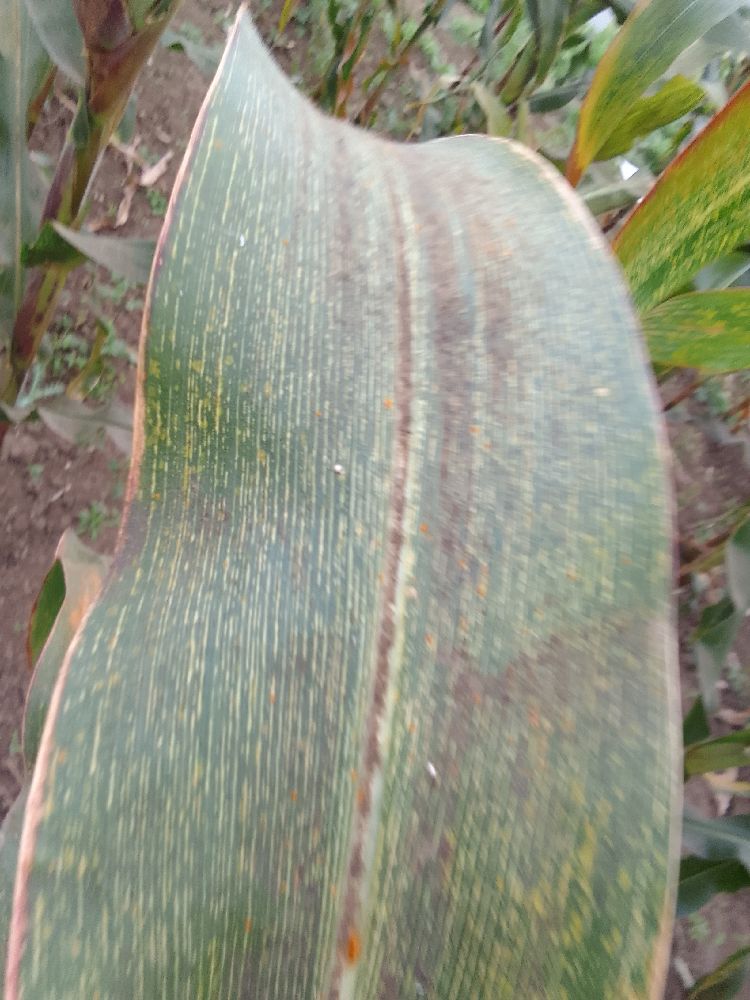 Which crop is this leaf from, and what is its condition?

maize, maize streak virus
